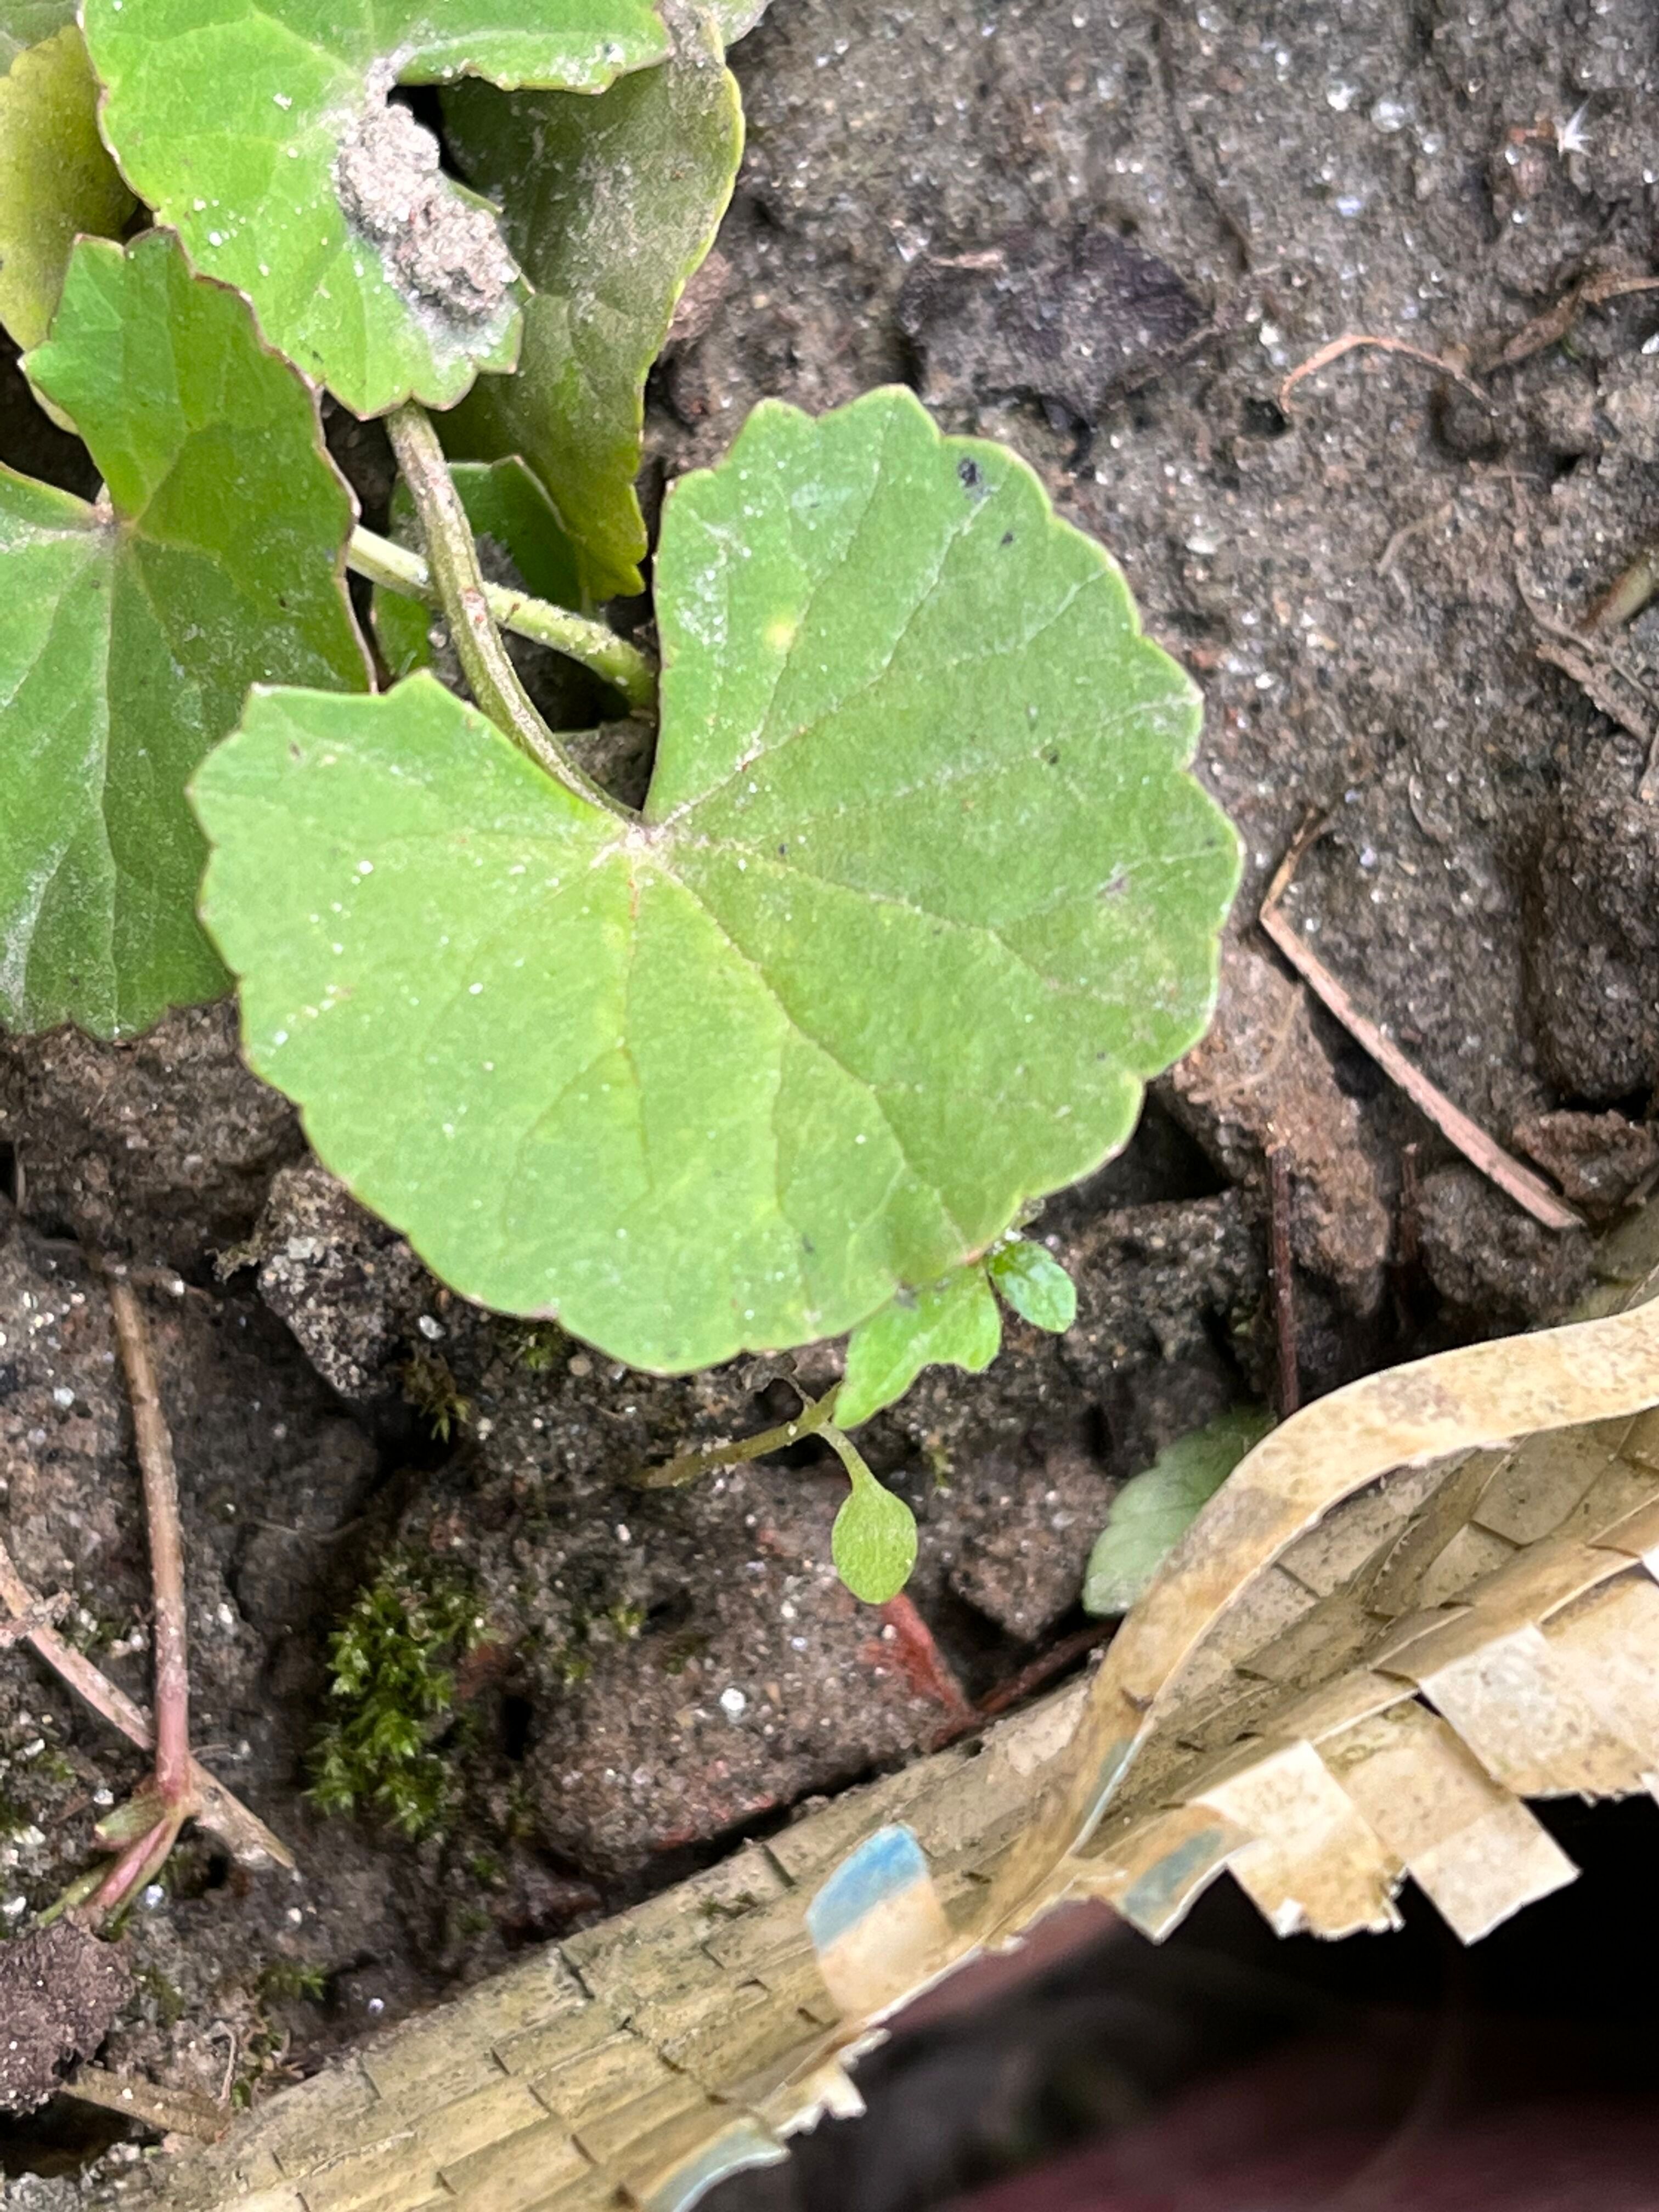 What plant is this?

thankuni
